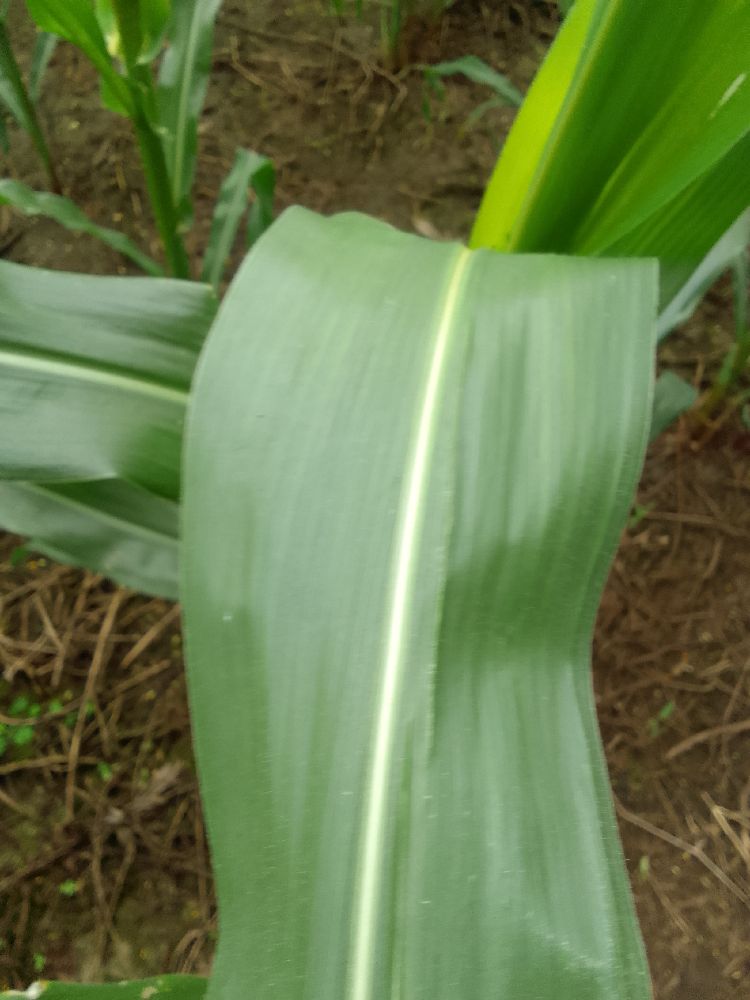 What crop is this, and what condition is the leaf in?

maize, healthy
